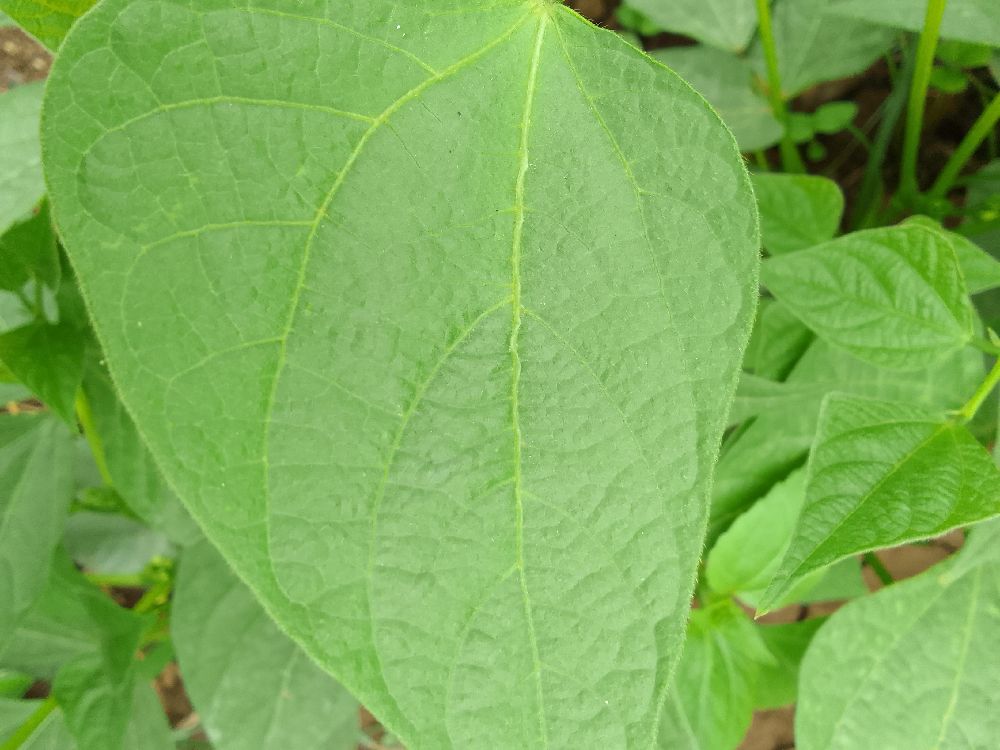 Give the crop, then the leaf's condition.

common bean, healthy
